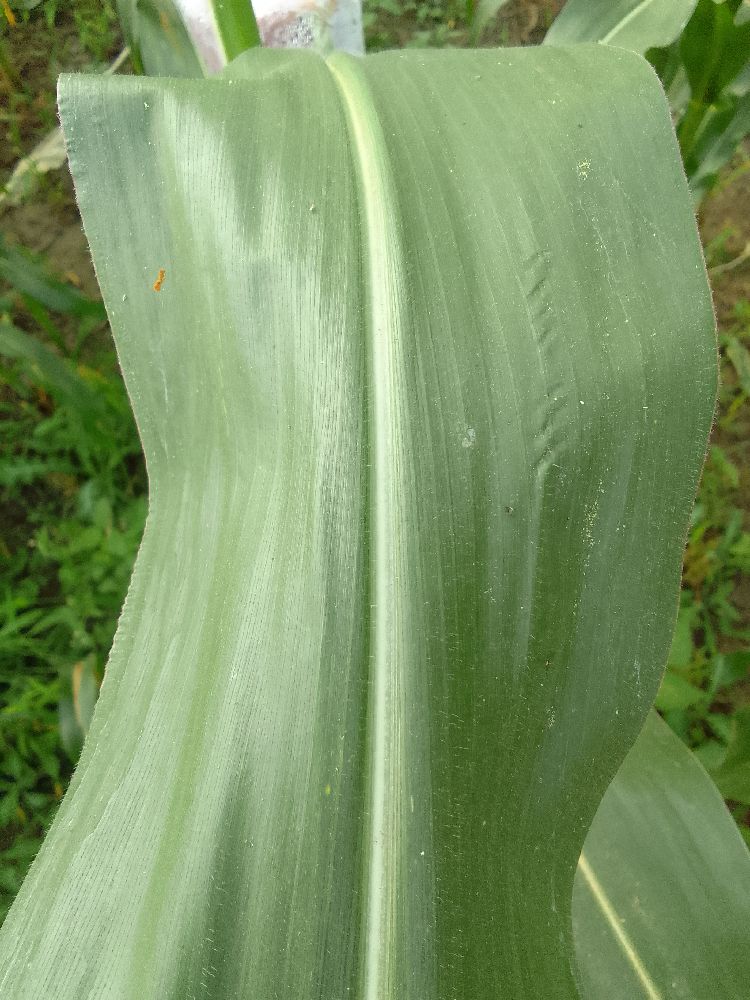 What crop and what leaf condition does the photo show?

maize, healthy
